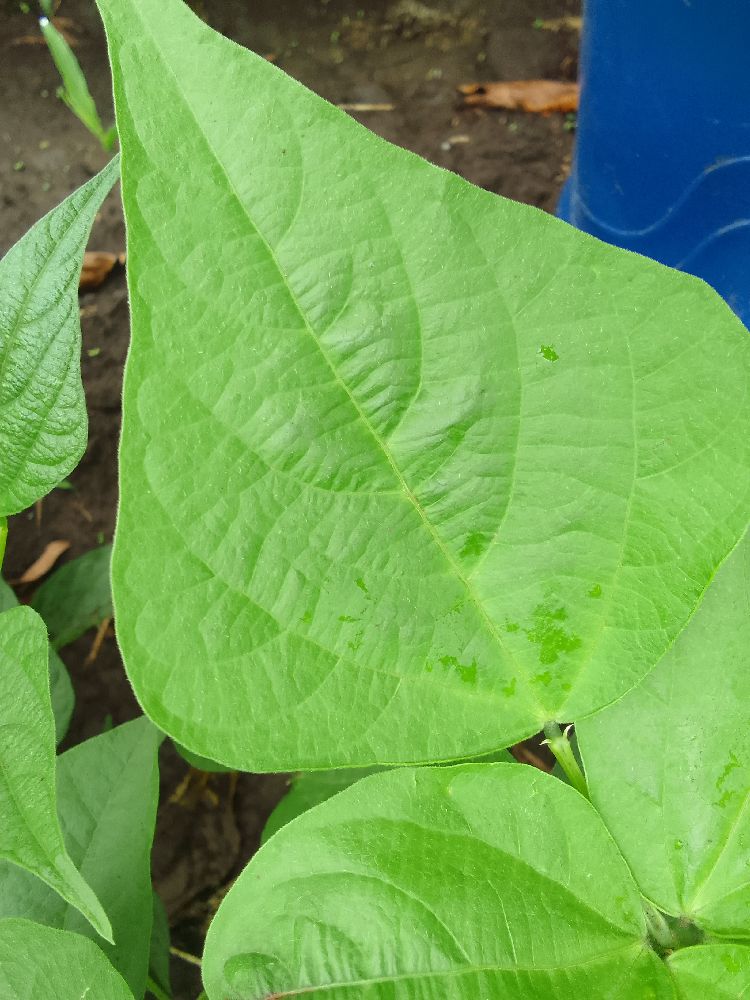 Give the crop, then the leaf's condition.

common bean, healthy
